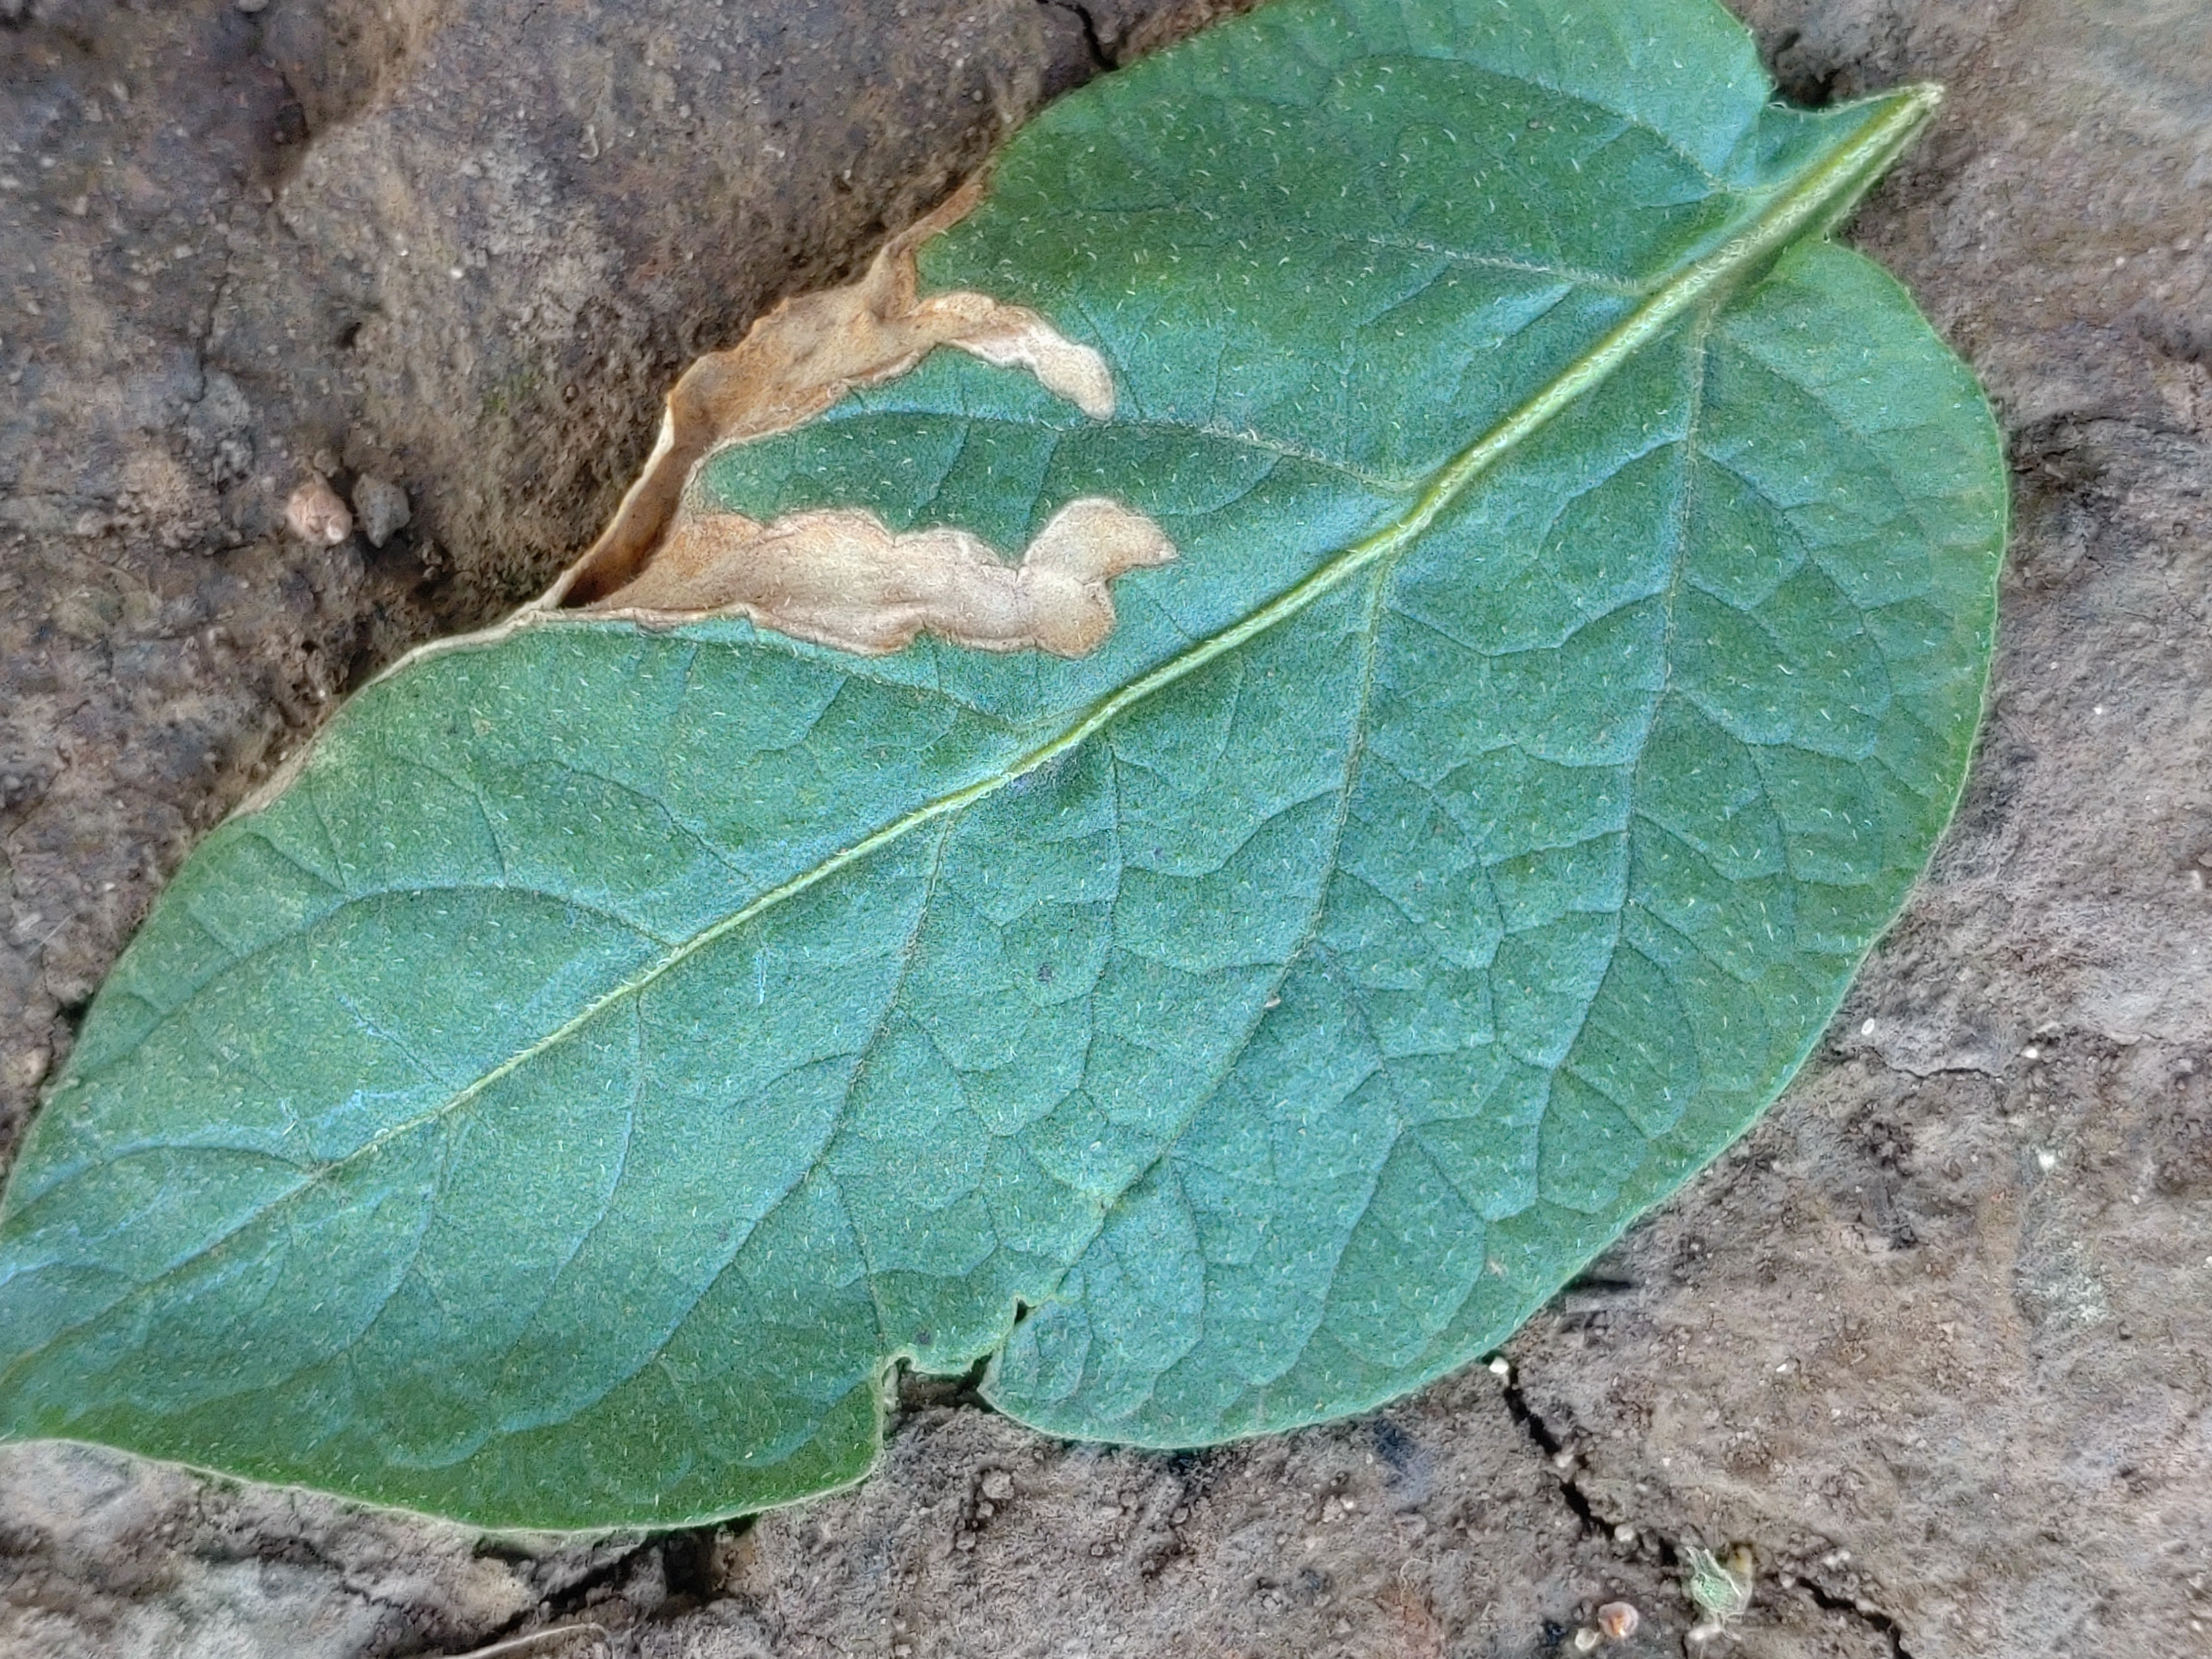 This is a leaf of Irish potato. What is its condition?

early blight
